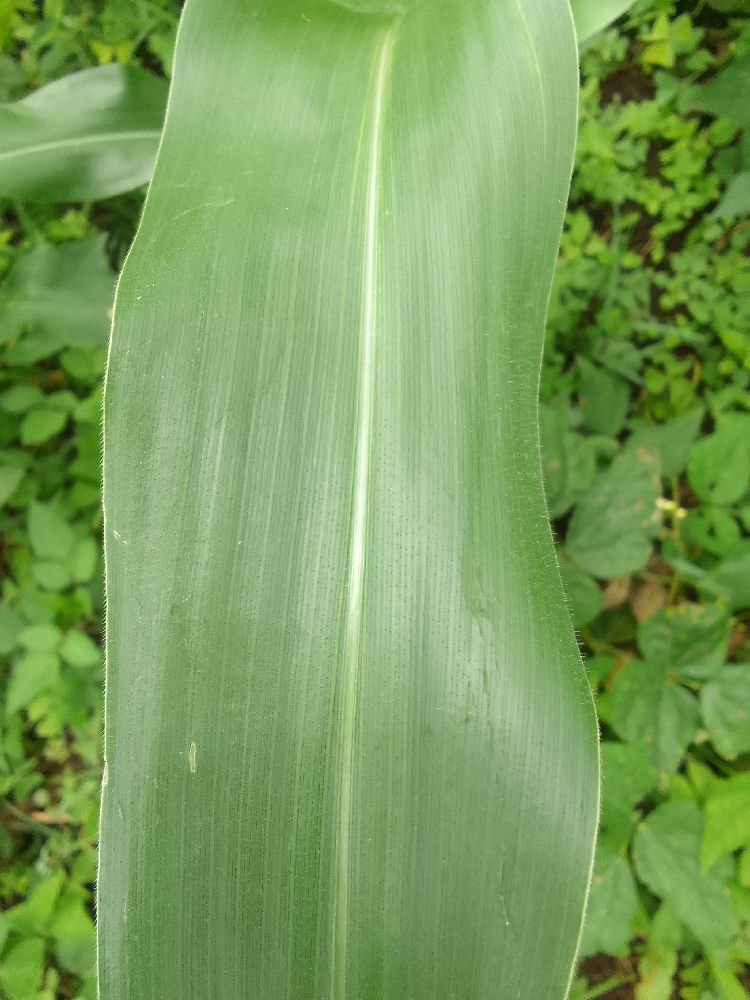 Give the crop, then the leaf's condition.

maize, healthy
